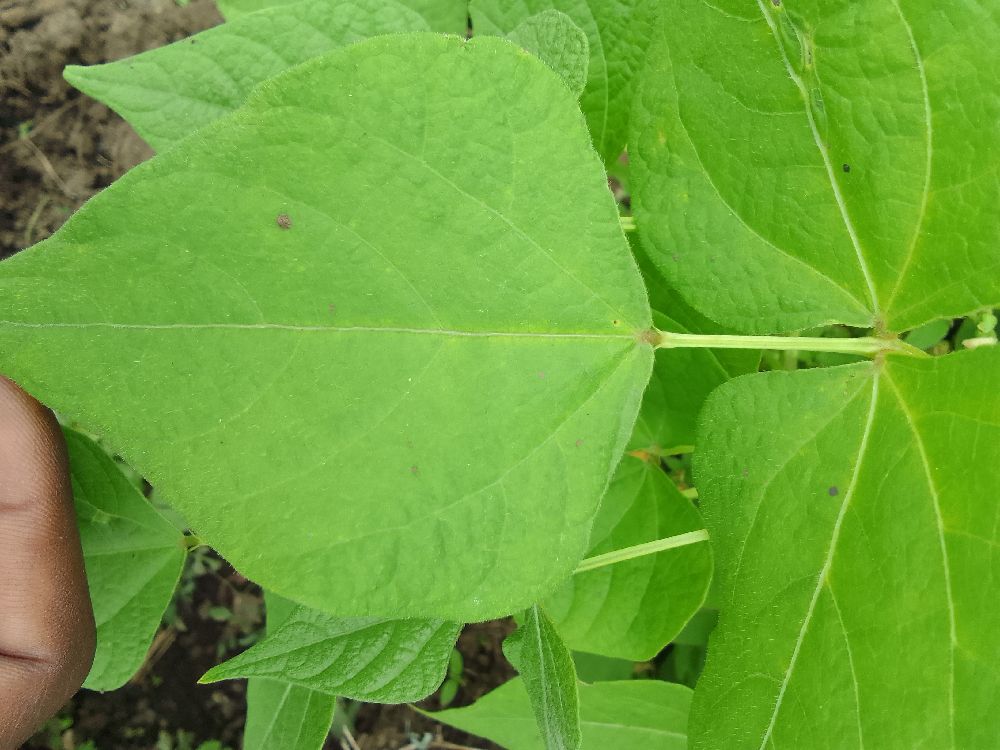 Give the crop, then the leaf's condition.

common bean, healthy
